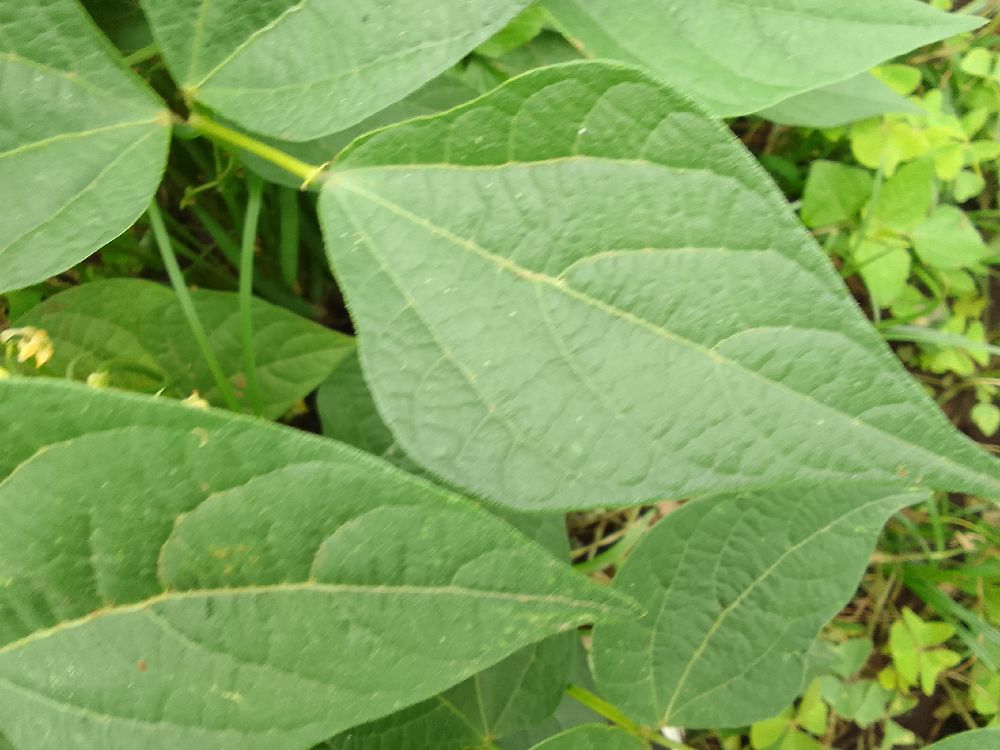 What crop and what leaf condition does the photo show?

common bean, healthy
